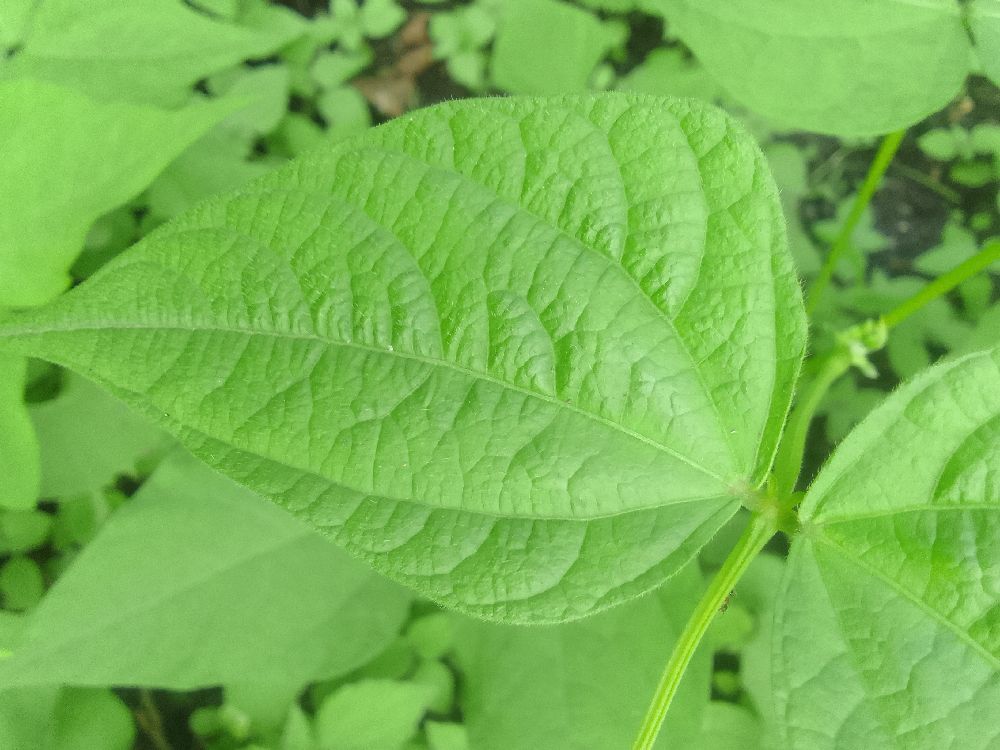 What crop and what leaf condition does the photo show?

common bean, healthy
